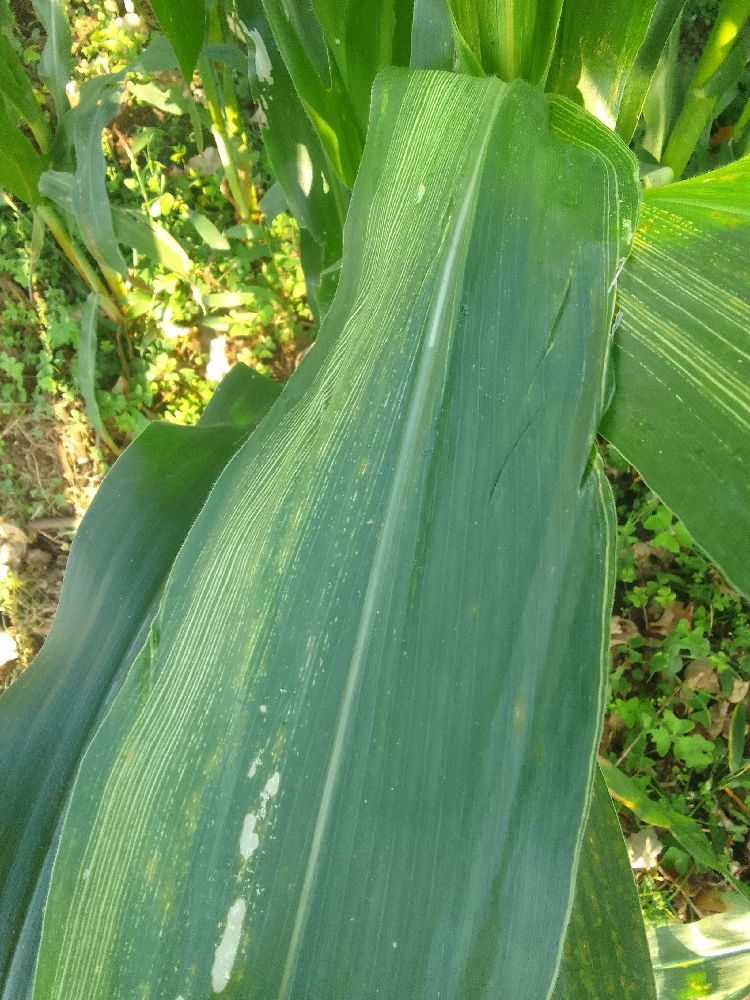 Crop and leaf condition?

maize, maize lethal necrosis
